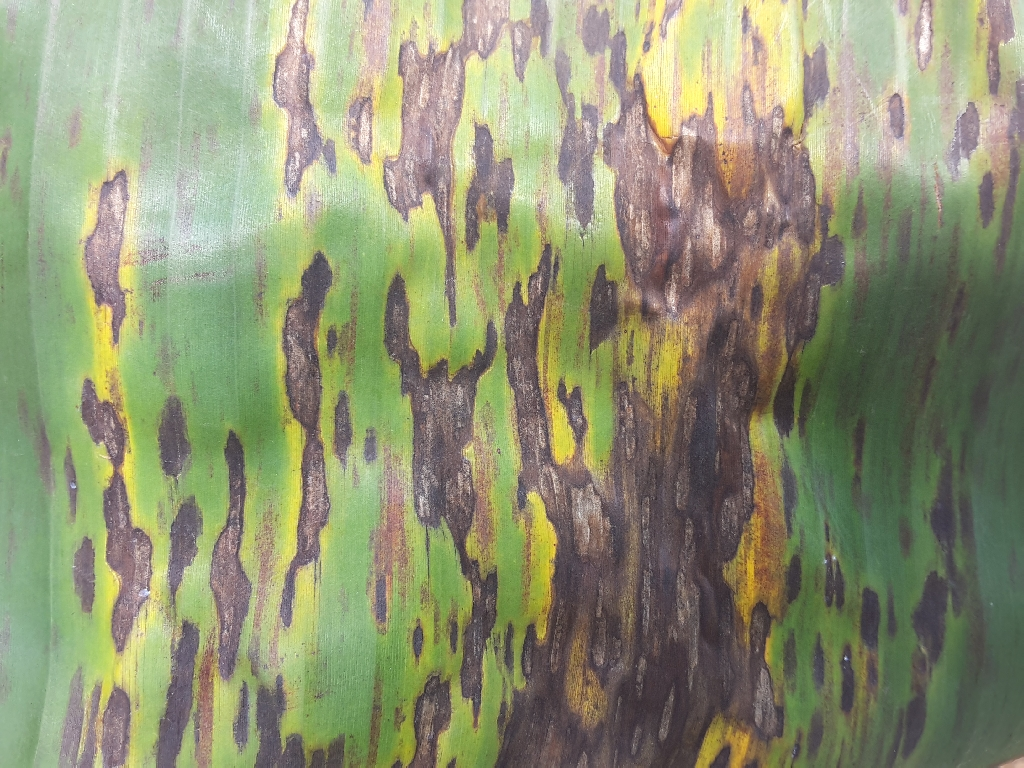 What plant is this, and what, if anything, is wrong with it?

banana, black sigatoka
